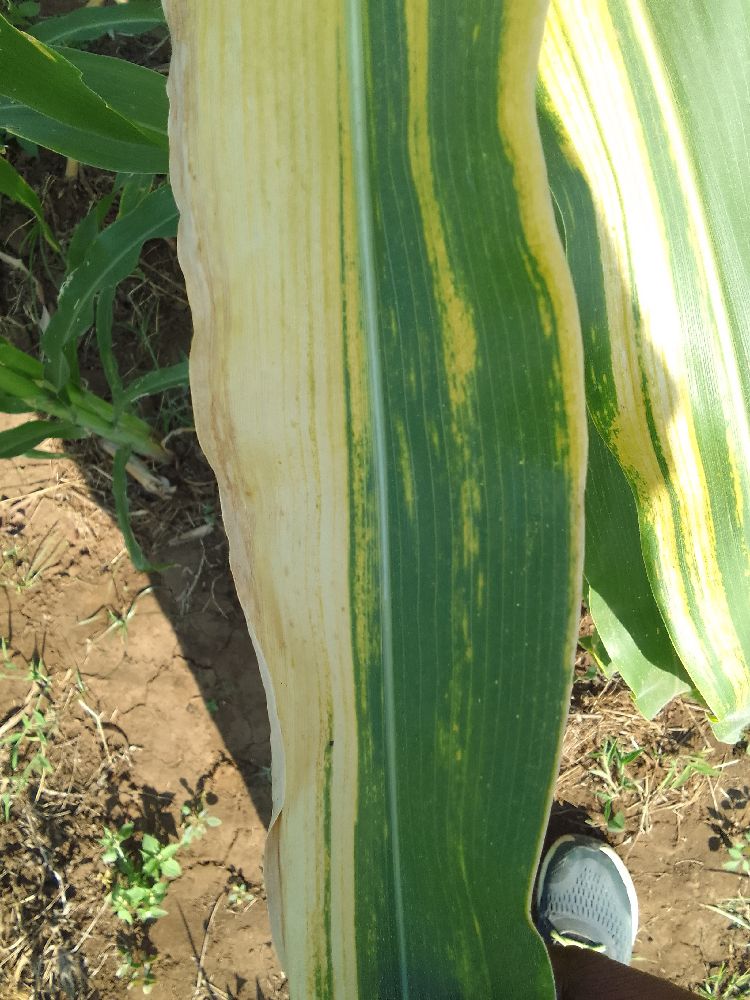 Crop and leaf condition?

maize, maize lethal necrosis
